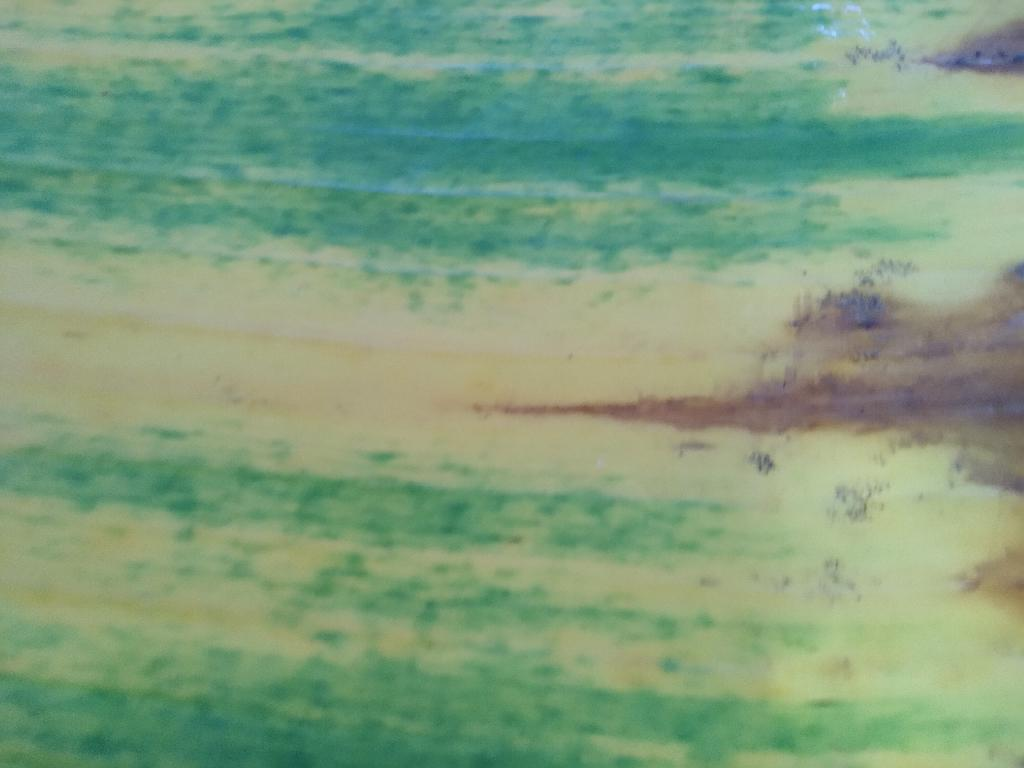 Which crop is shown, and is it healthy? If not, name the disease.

banana, fusarium wilt race 1
